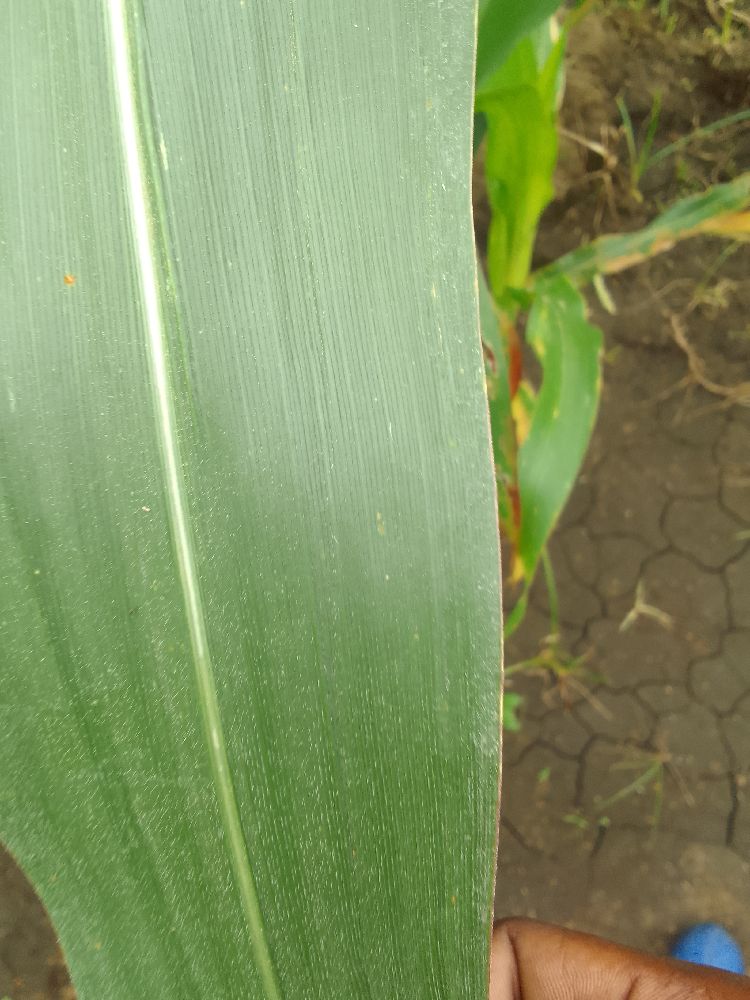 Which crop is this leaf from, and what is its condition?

maize, healthy
